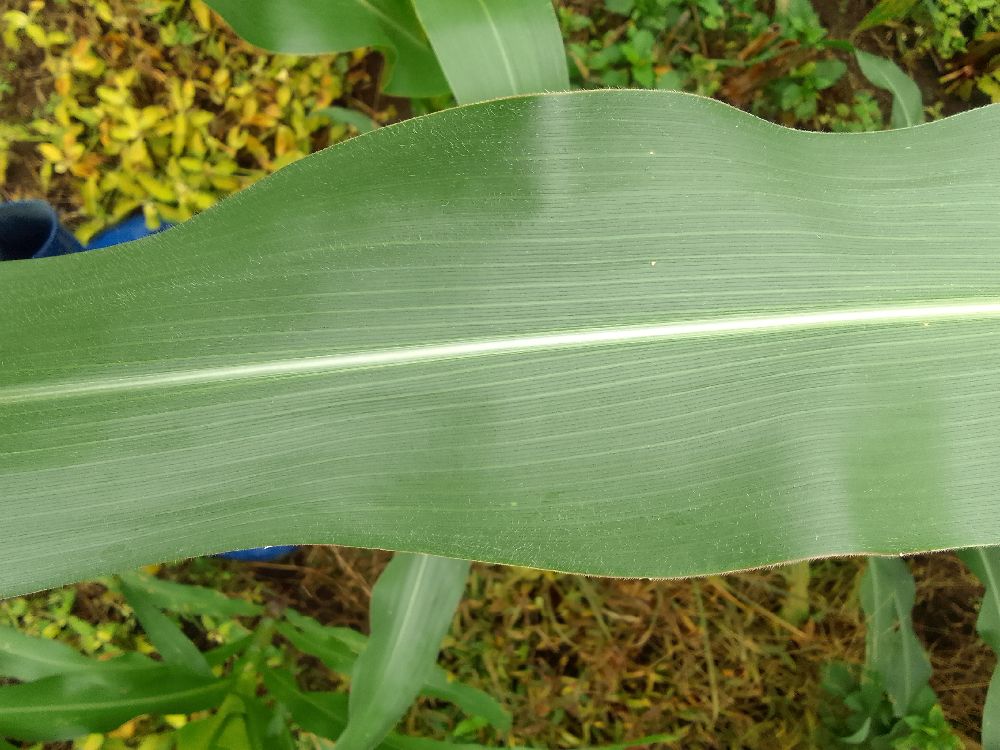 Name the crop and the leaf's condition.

maize, healthy
